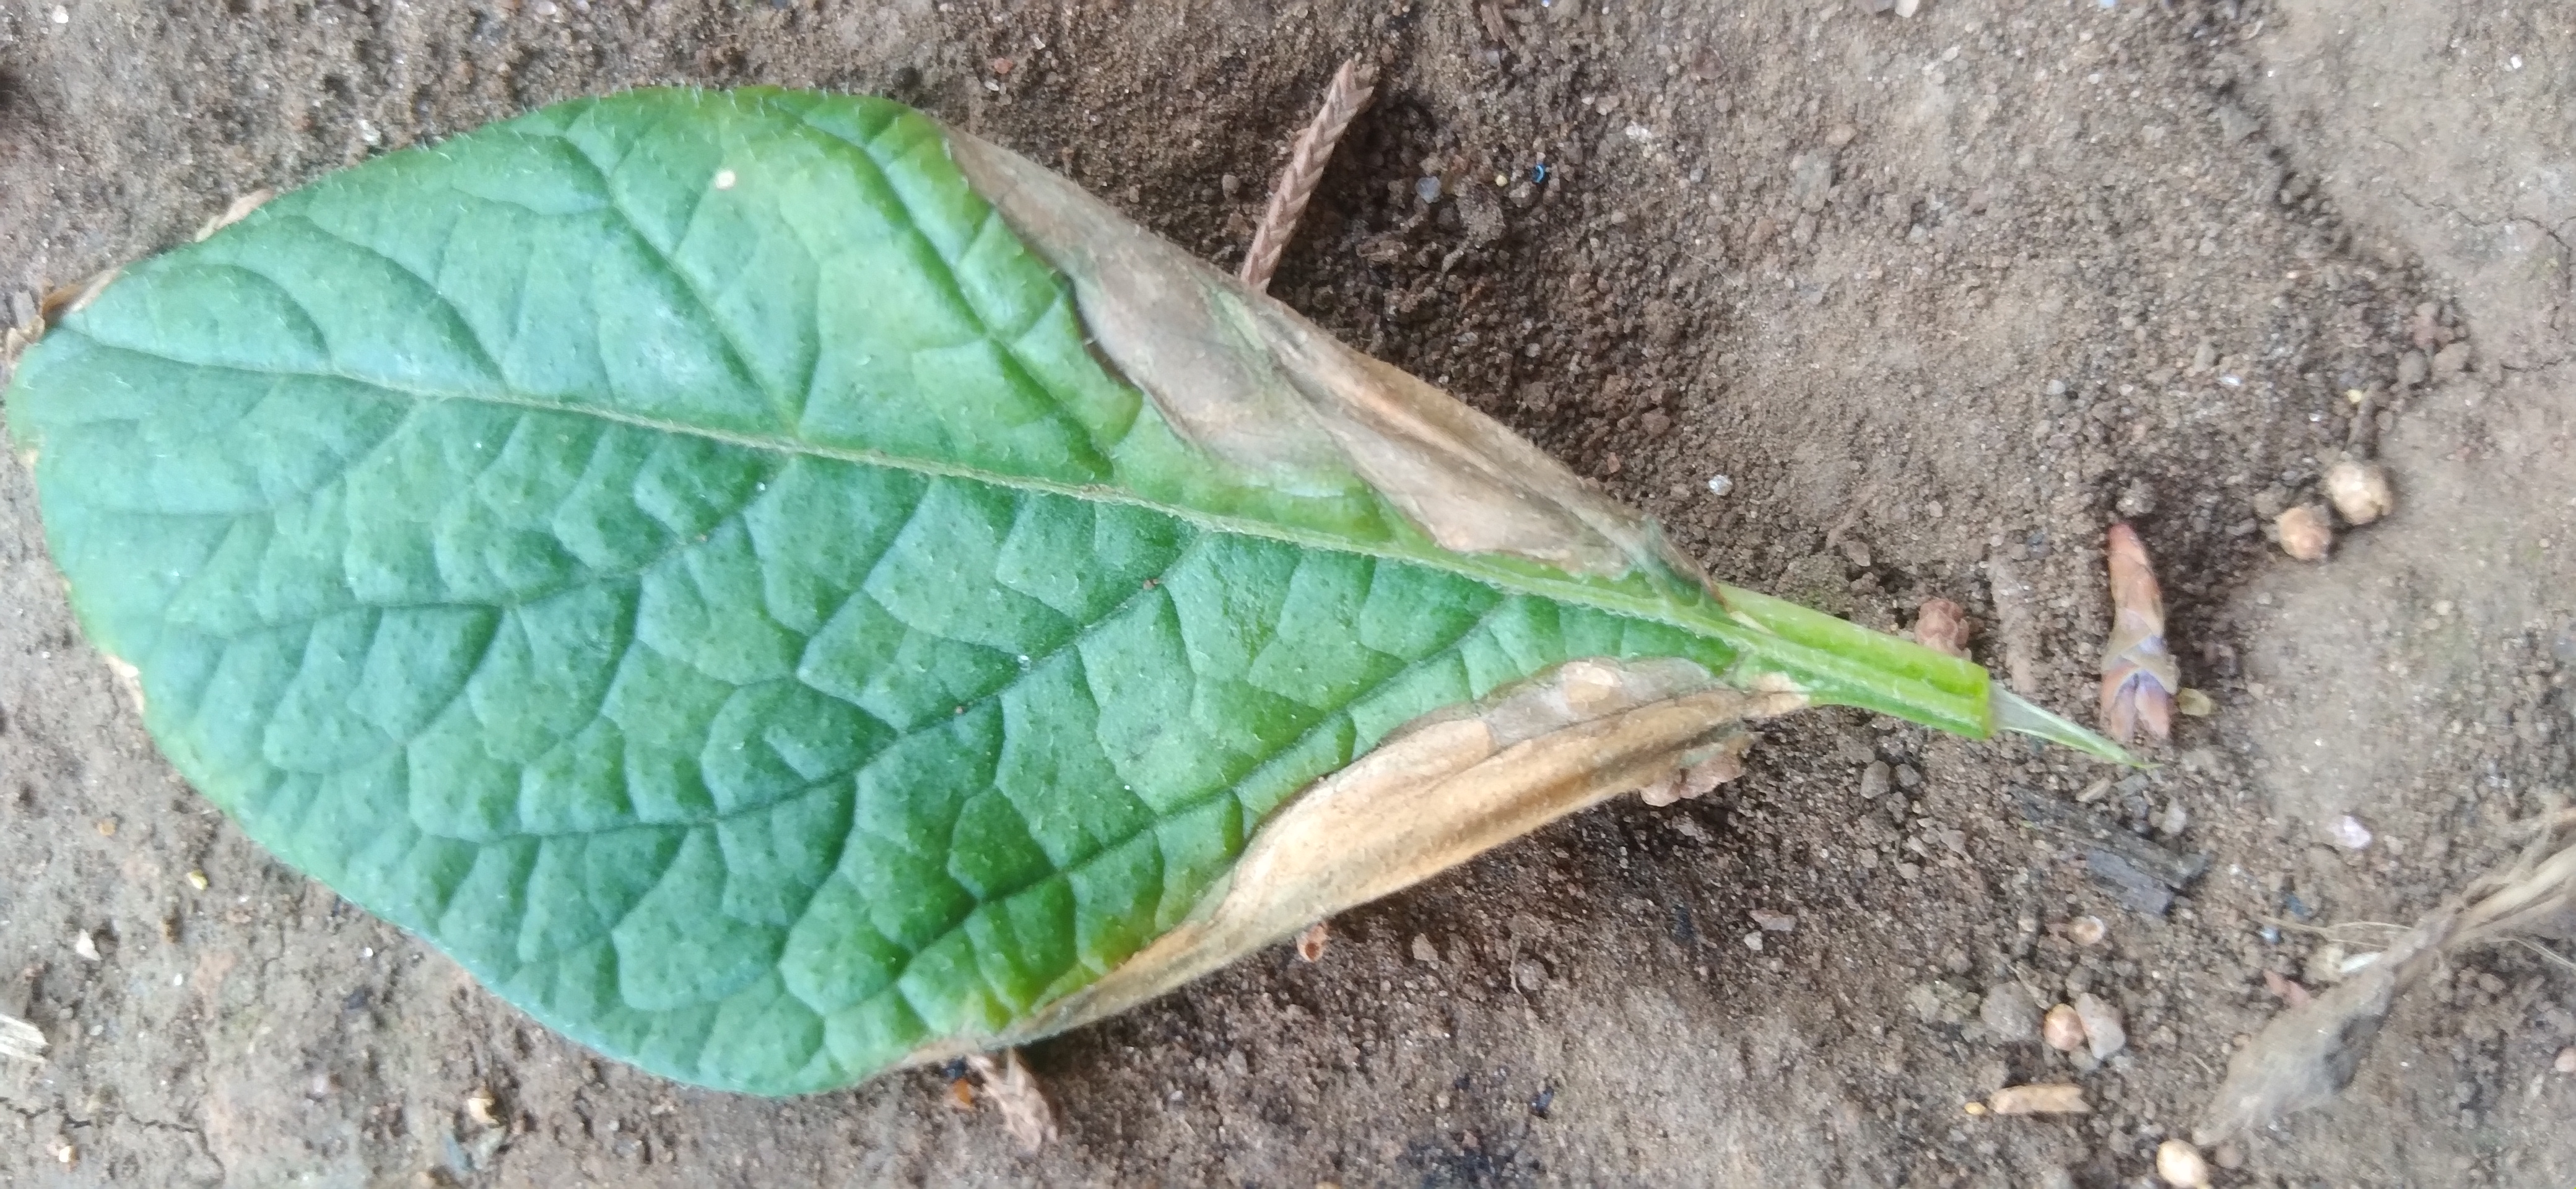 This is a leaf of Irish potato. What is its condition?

early blight
